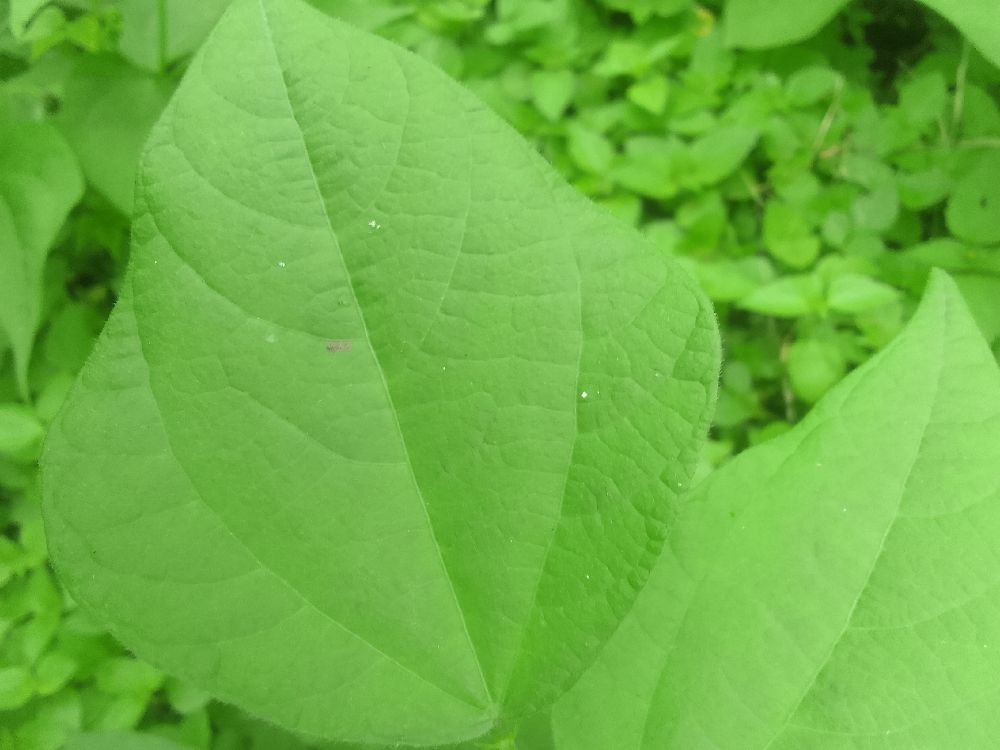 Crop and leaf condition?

common bean, healthy
